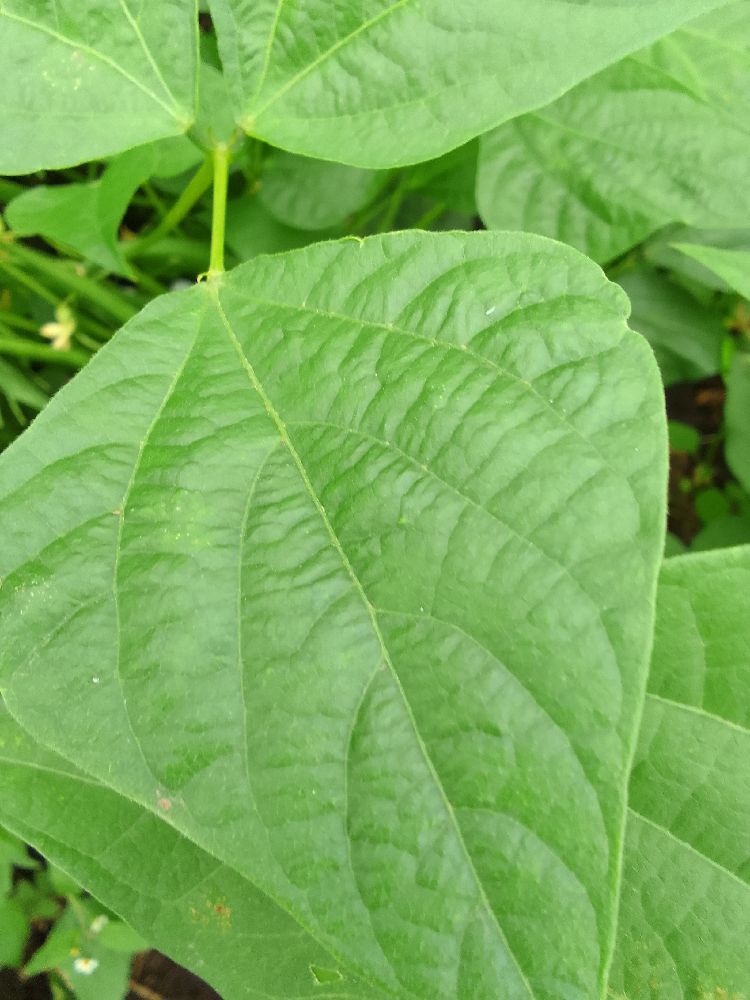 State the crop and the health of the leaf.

common bean, healthy
